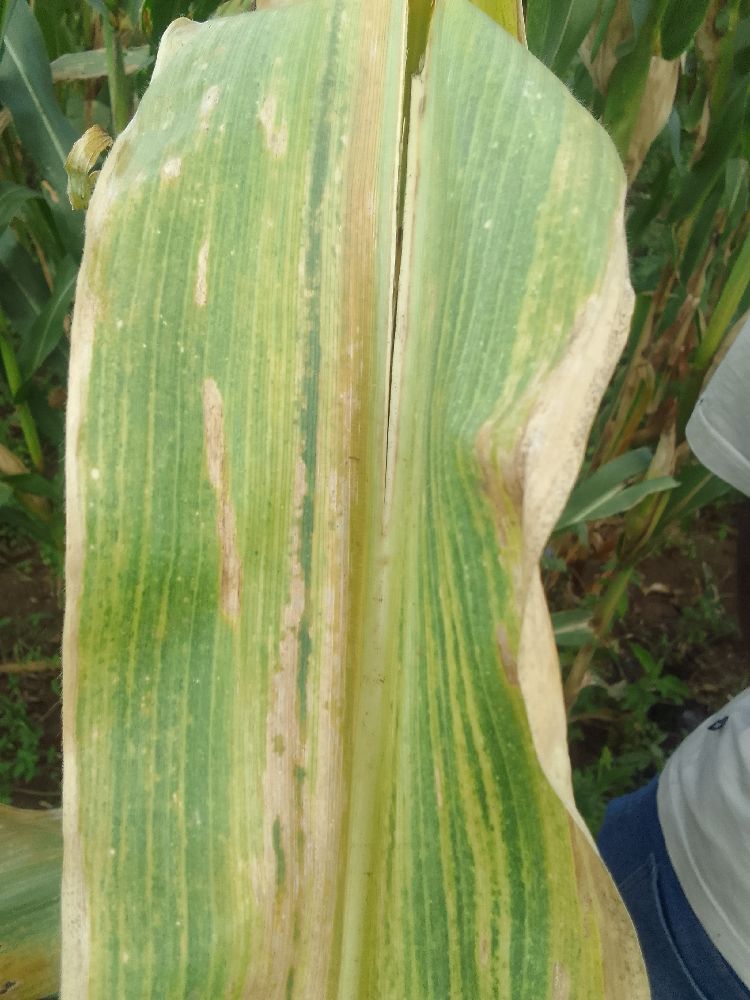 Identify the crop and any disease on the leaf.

maize, maize lethal necrosis
